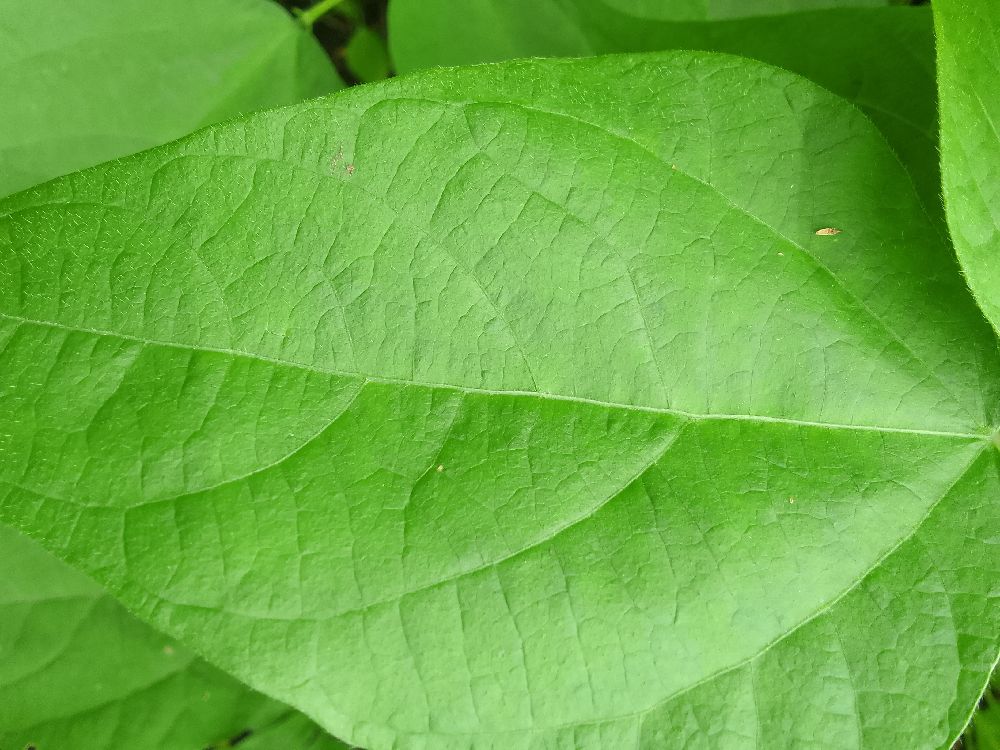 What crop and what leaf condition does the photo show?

common bean, healthy
